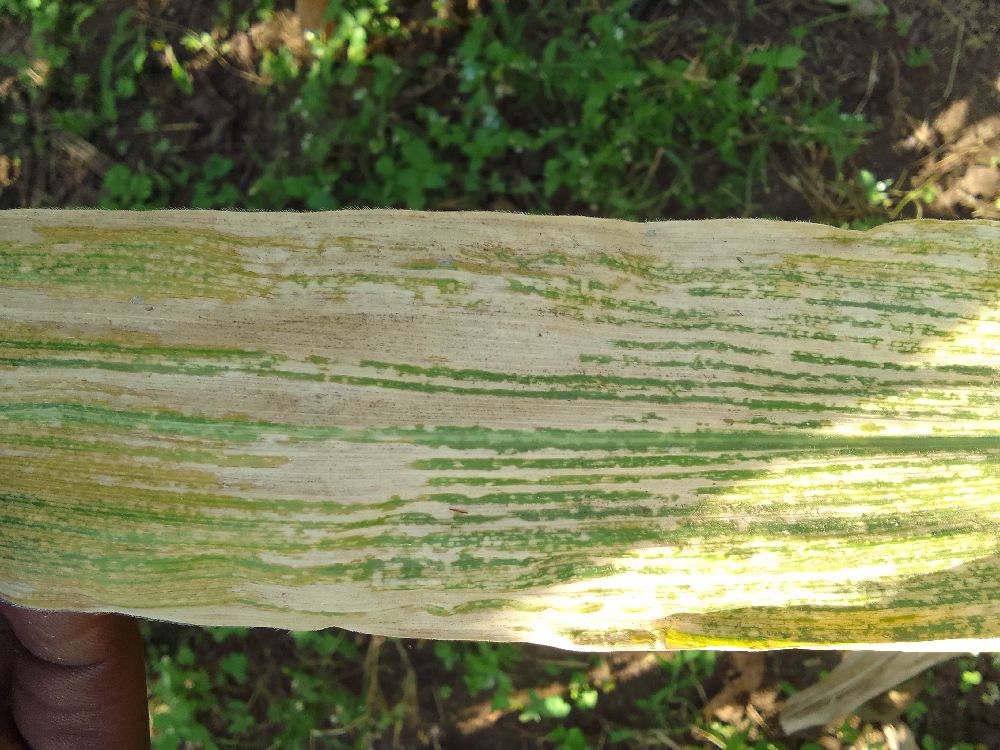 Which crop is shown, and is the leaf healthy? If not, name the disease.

maize, maize lethal necrosis
